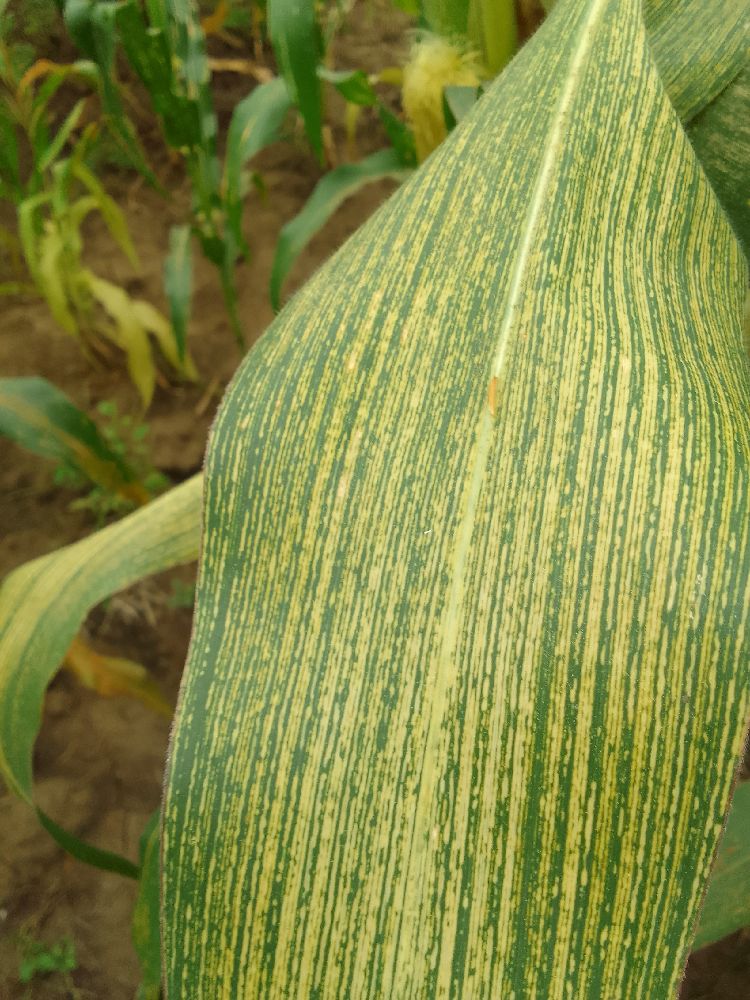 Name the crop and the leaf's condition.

maize, maize streak virus
